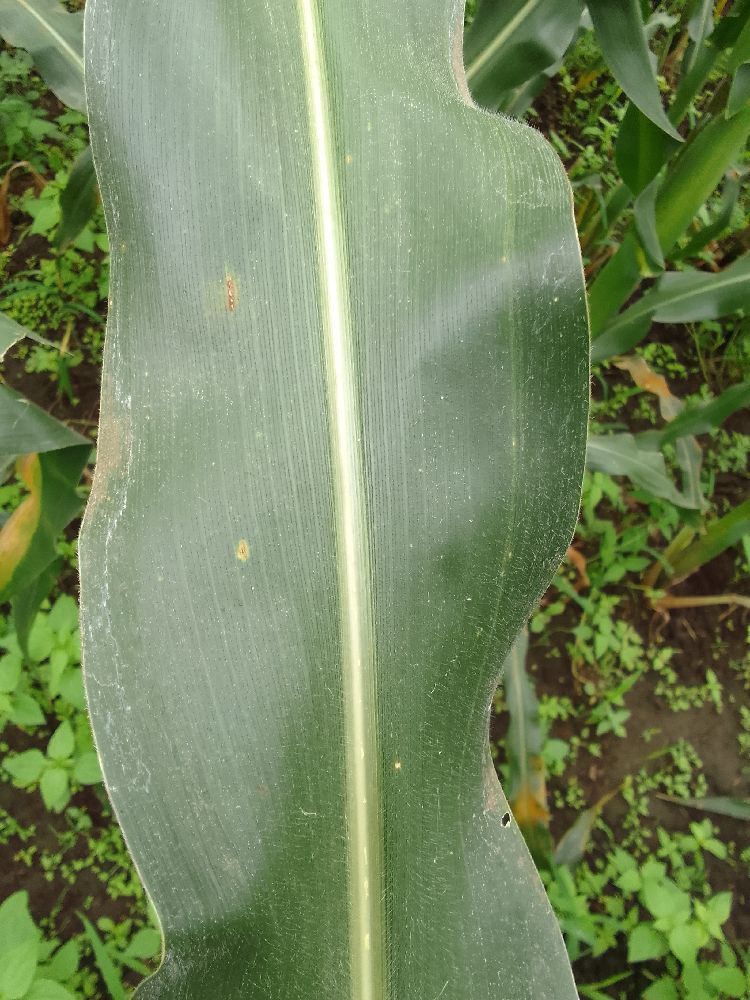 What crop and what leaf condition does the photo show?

maize, healthy
